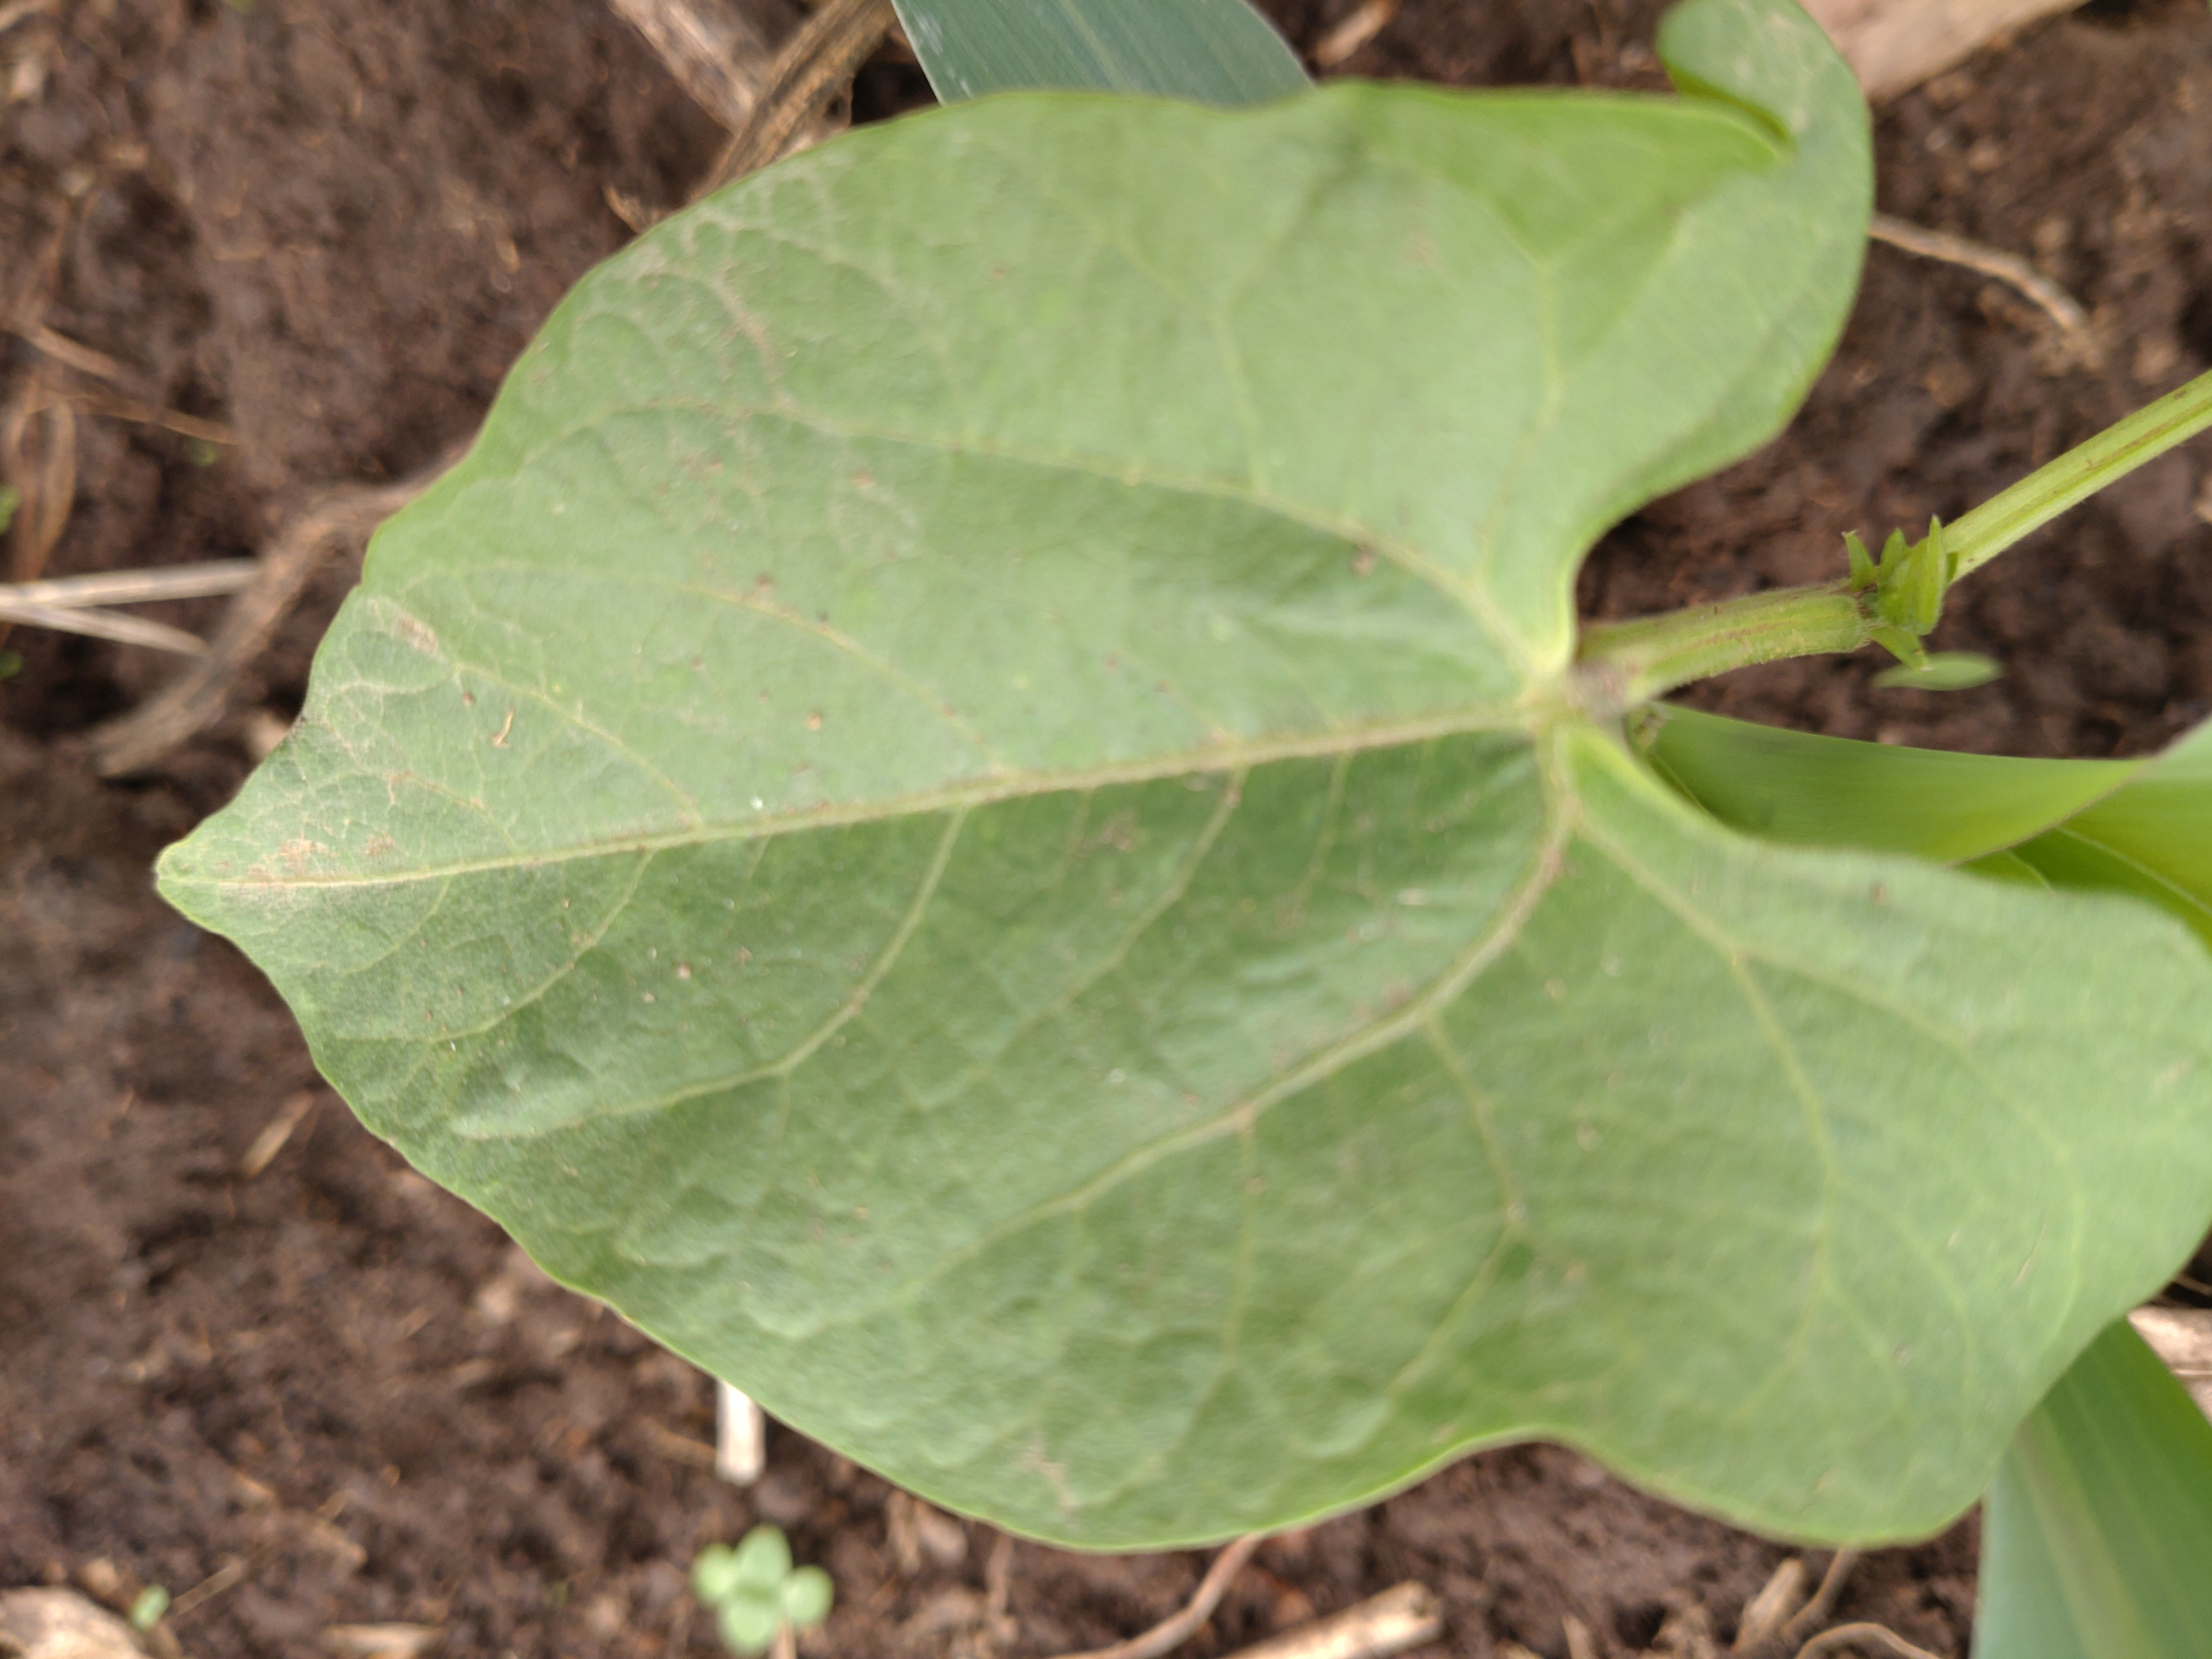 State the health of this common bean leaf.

healthy
